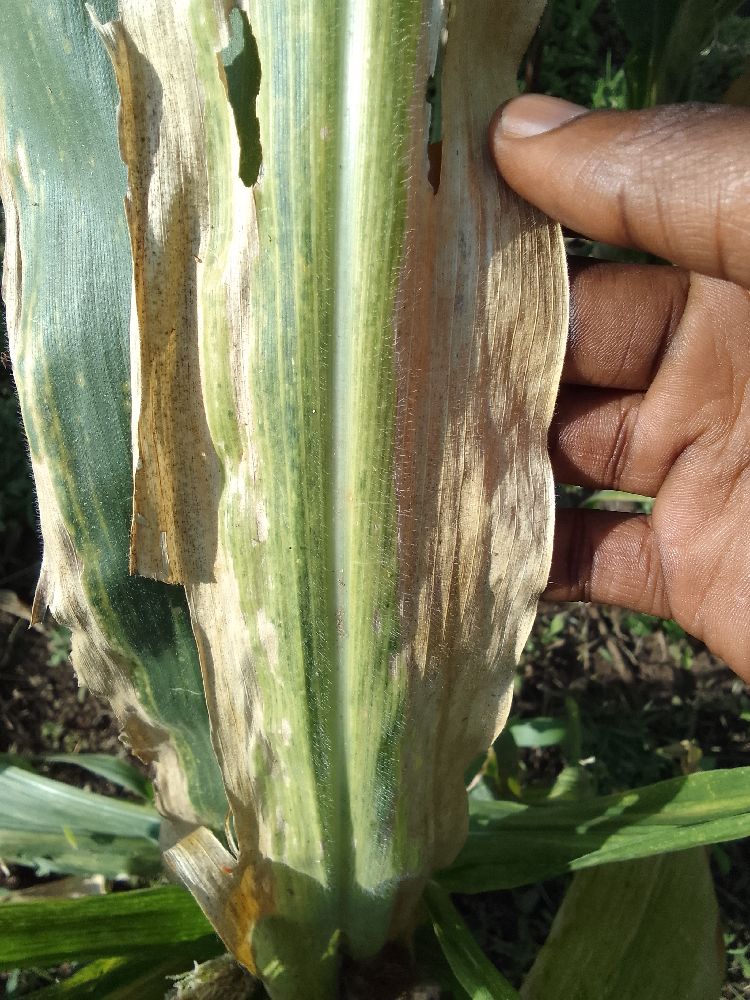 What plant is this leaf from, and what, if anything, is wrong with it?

maize, maize lethal necrosis
